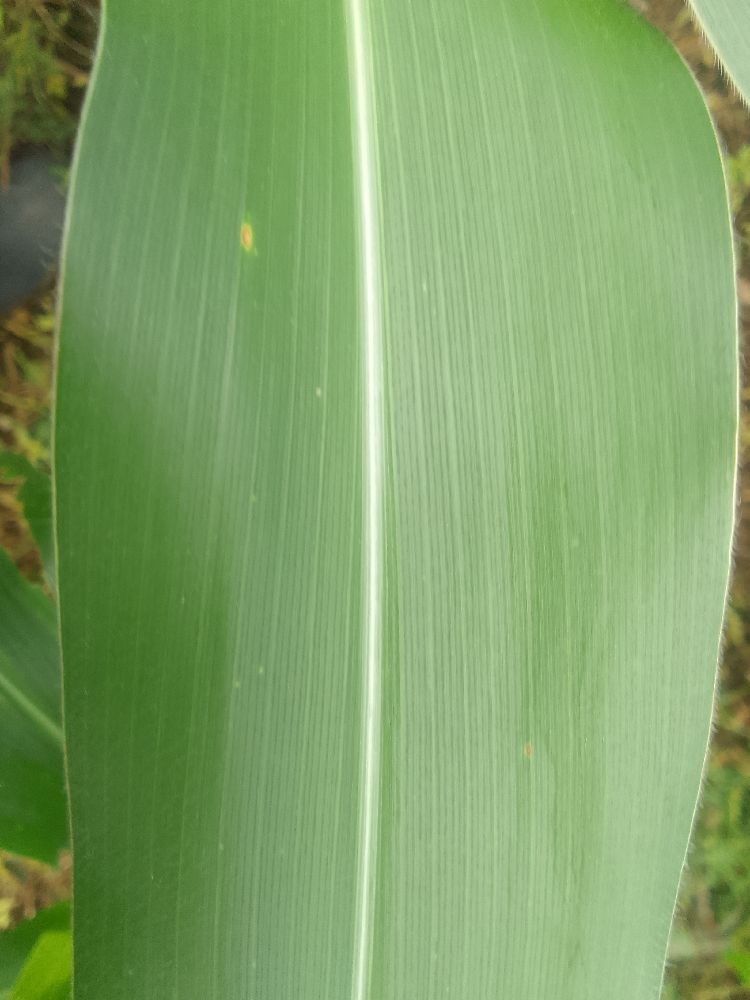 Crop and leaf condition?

maize, healthy
